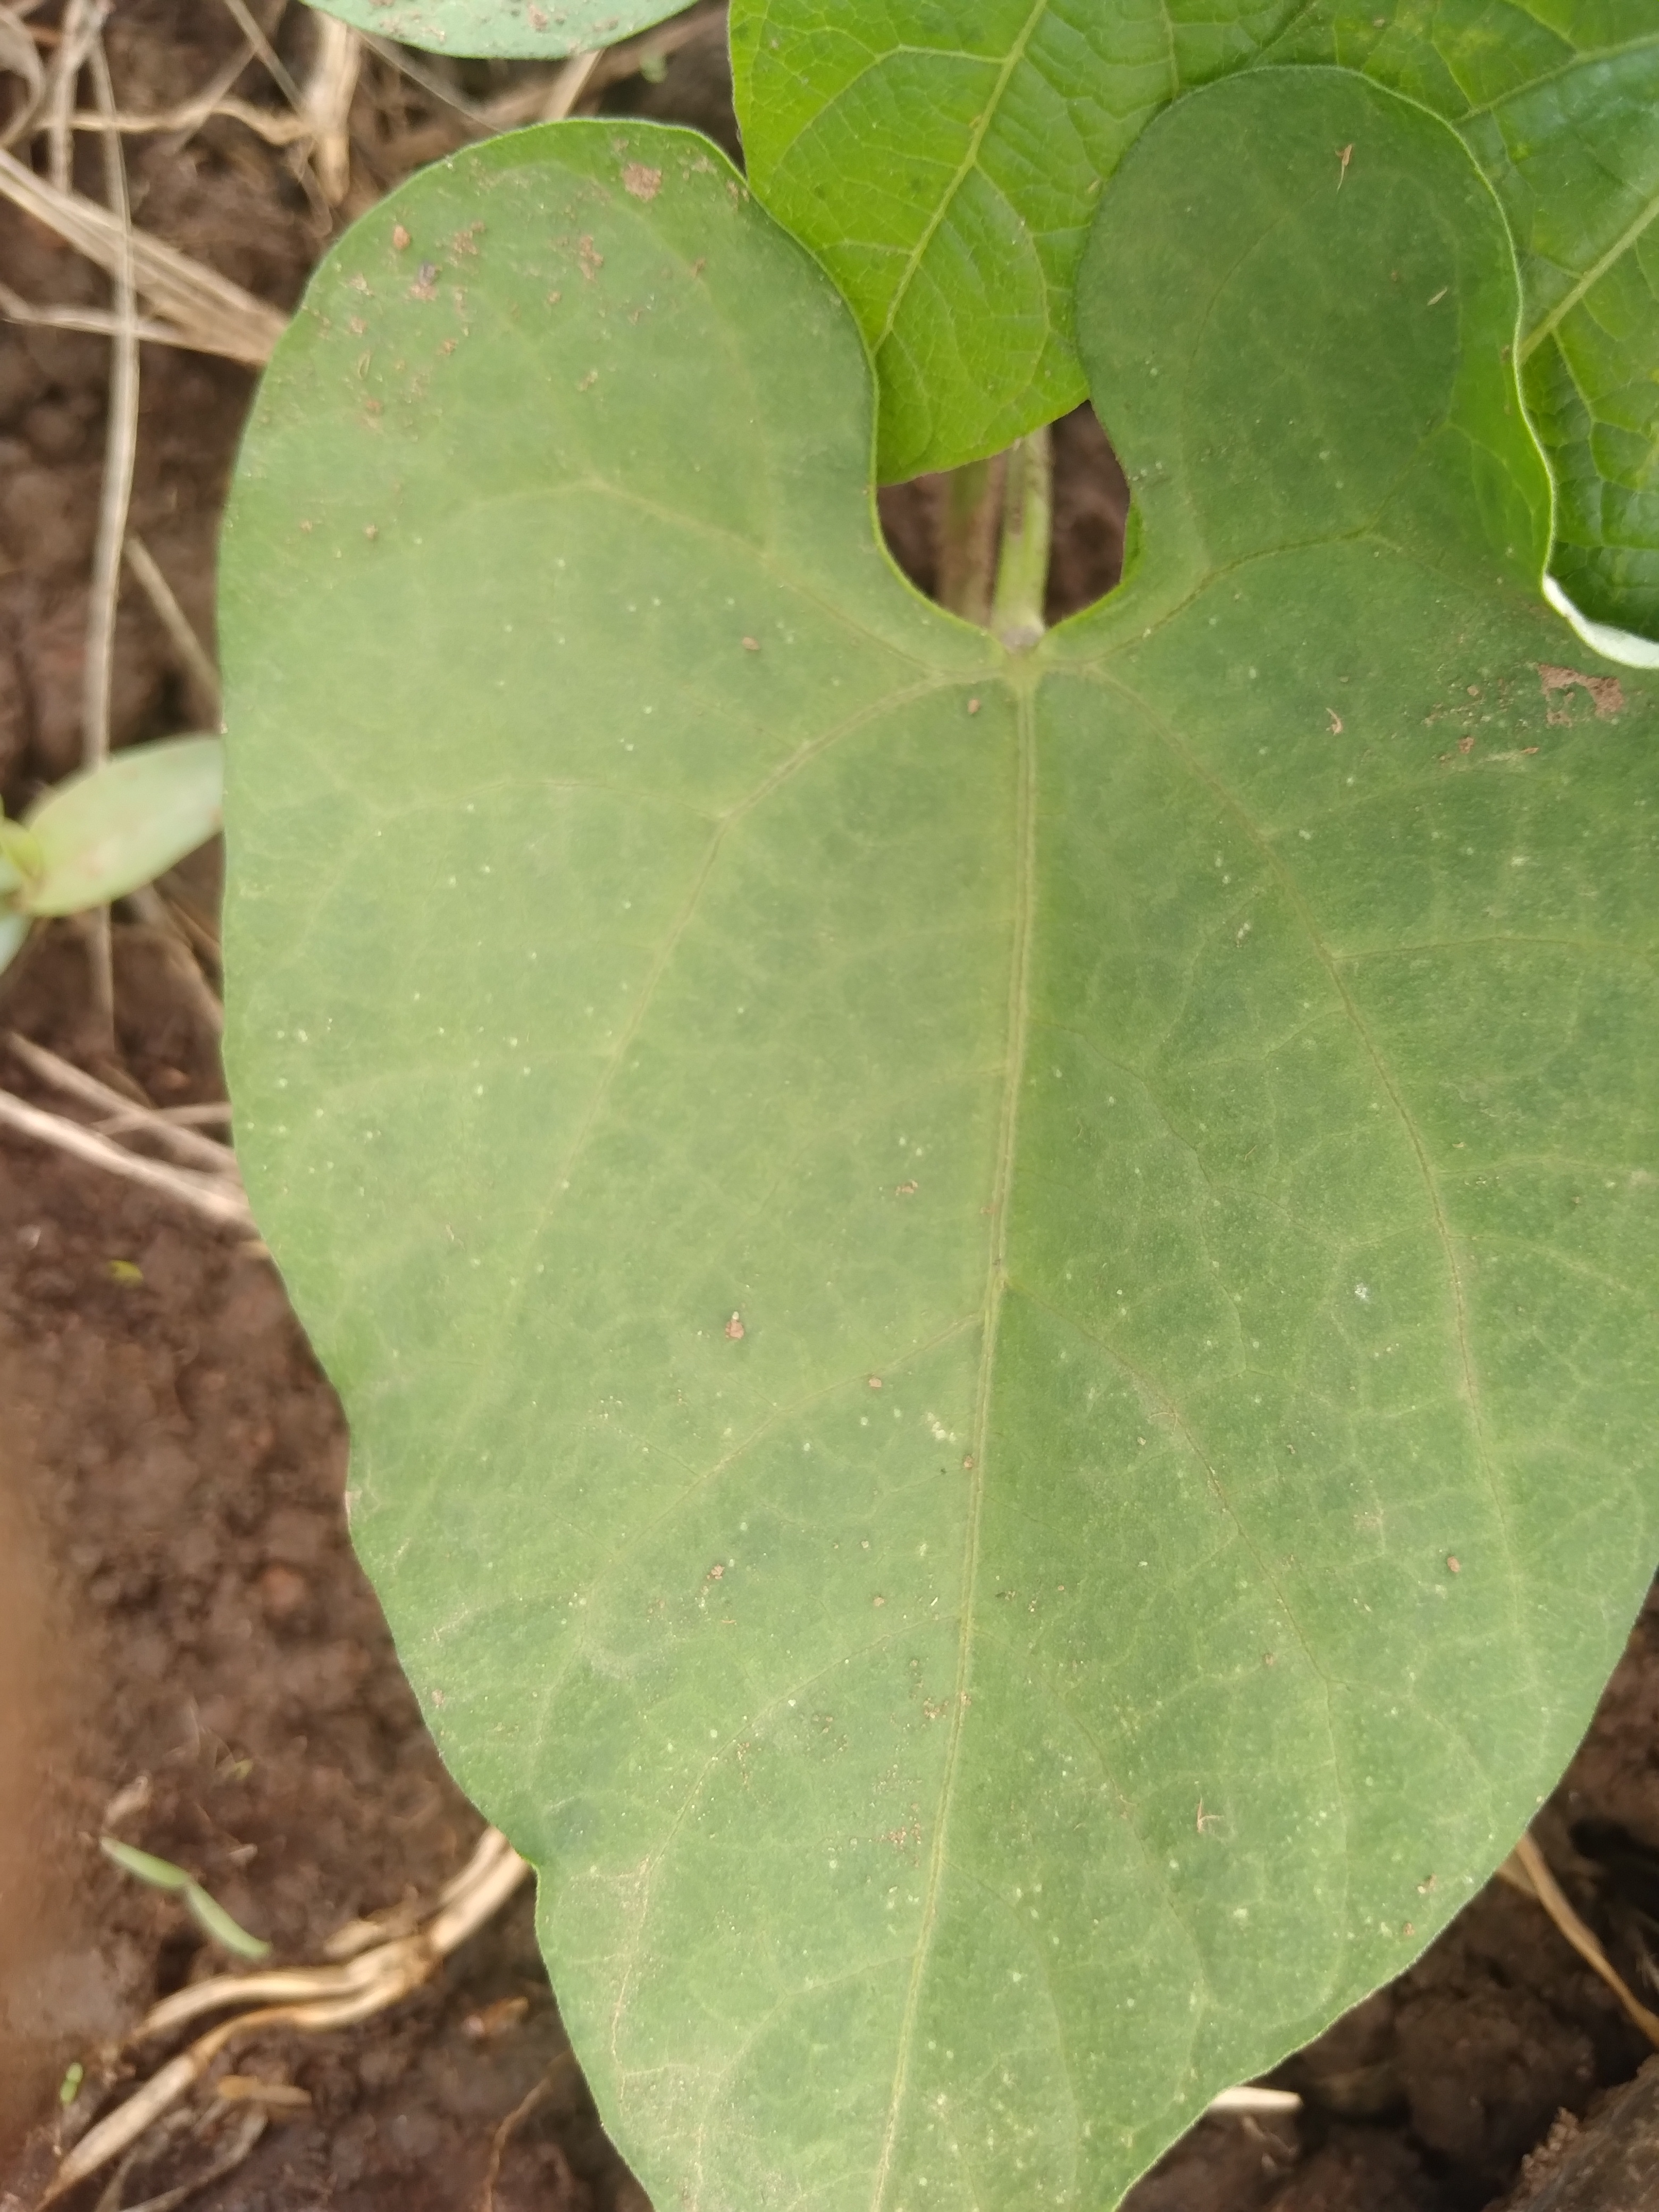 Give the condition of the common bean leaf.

healthy
